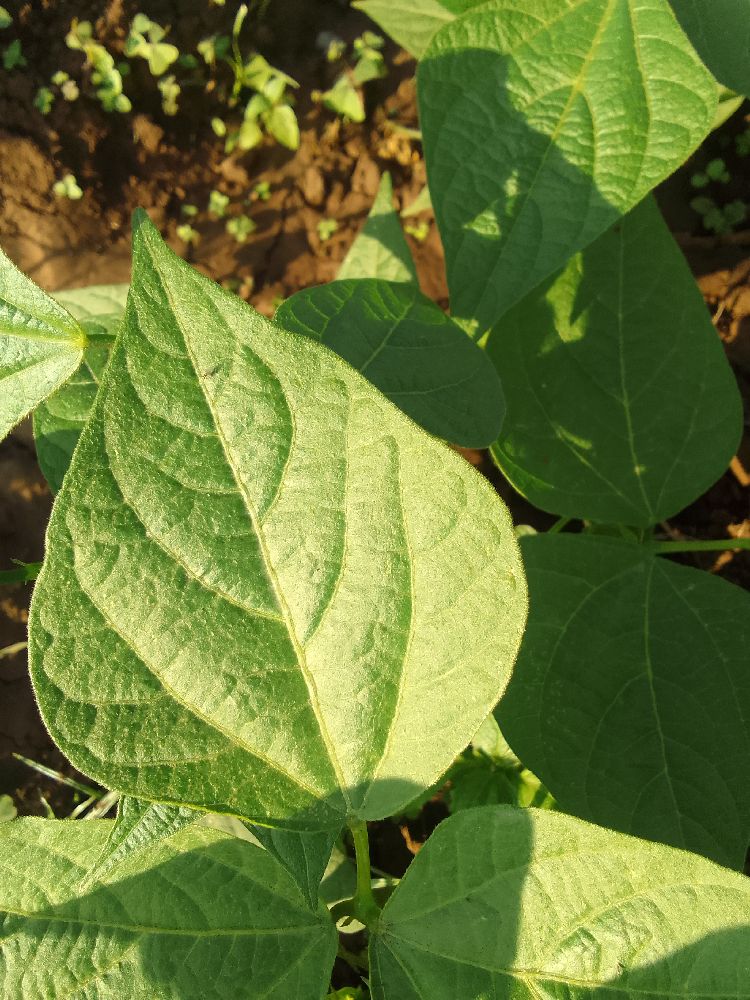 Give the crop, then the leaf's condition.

common bean, healthy
